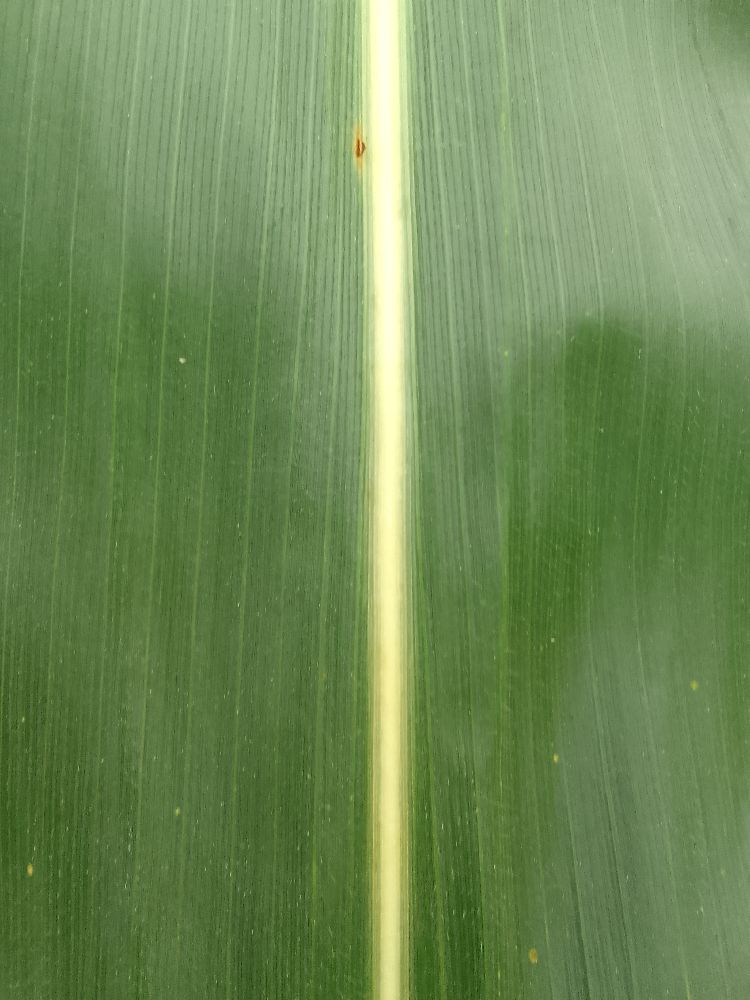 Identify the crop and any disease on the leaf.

maize, healthy
